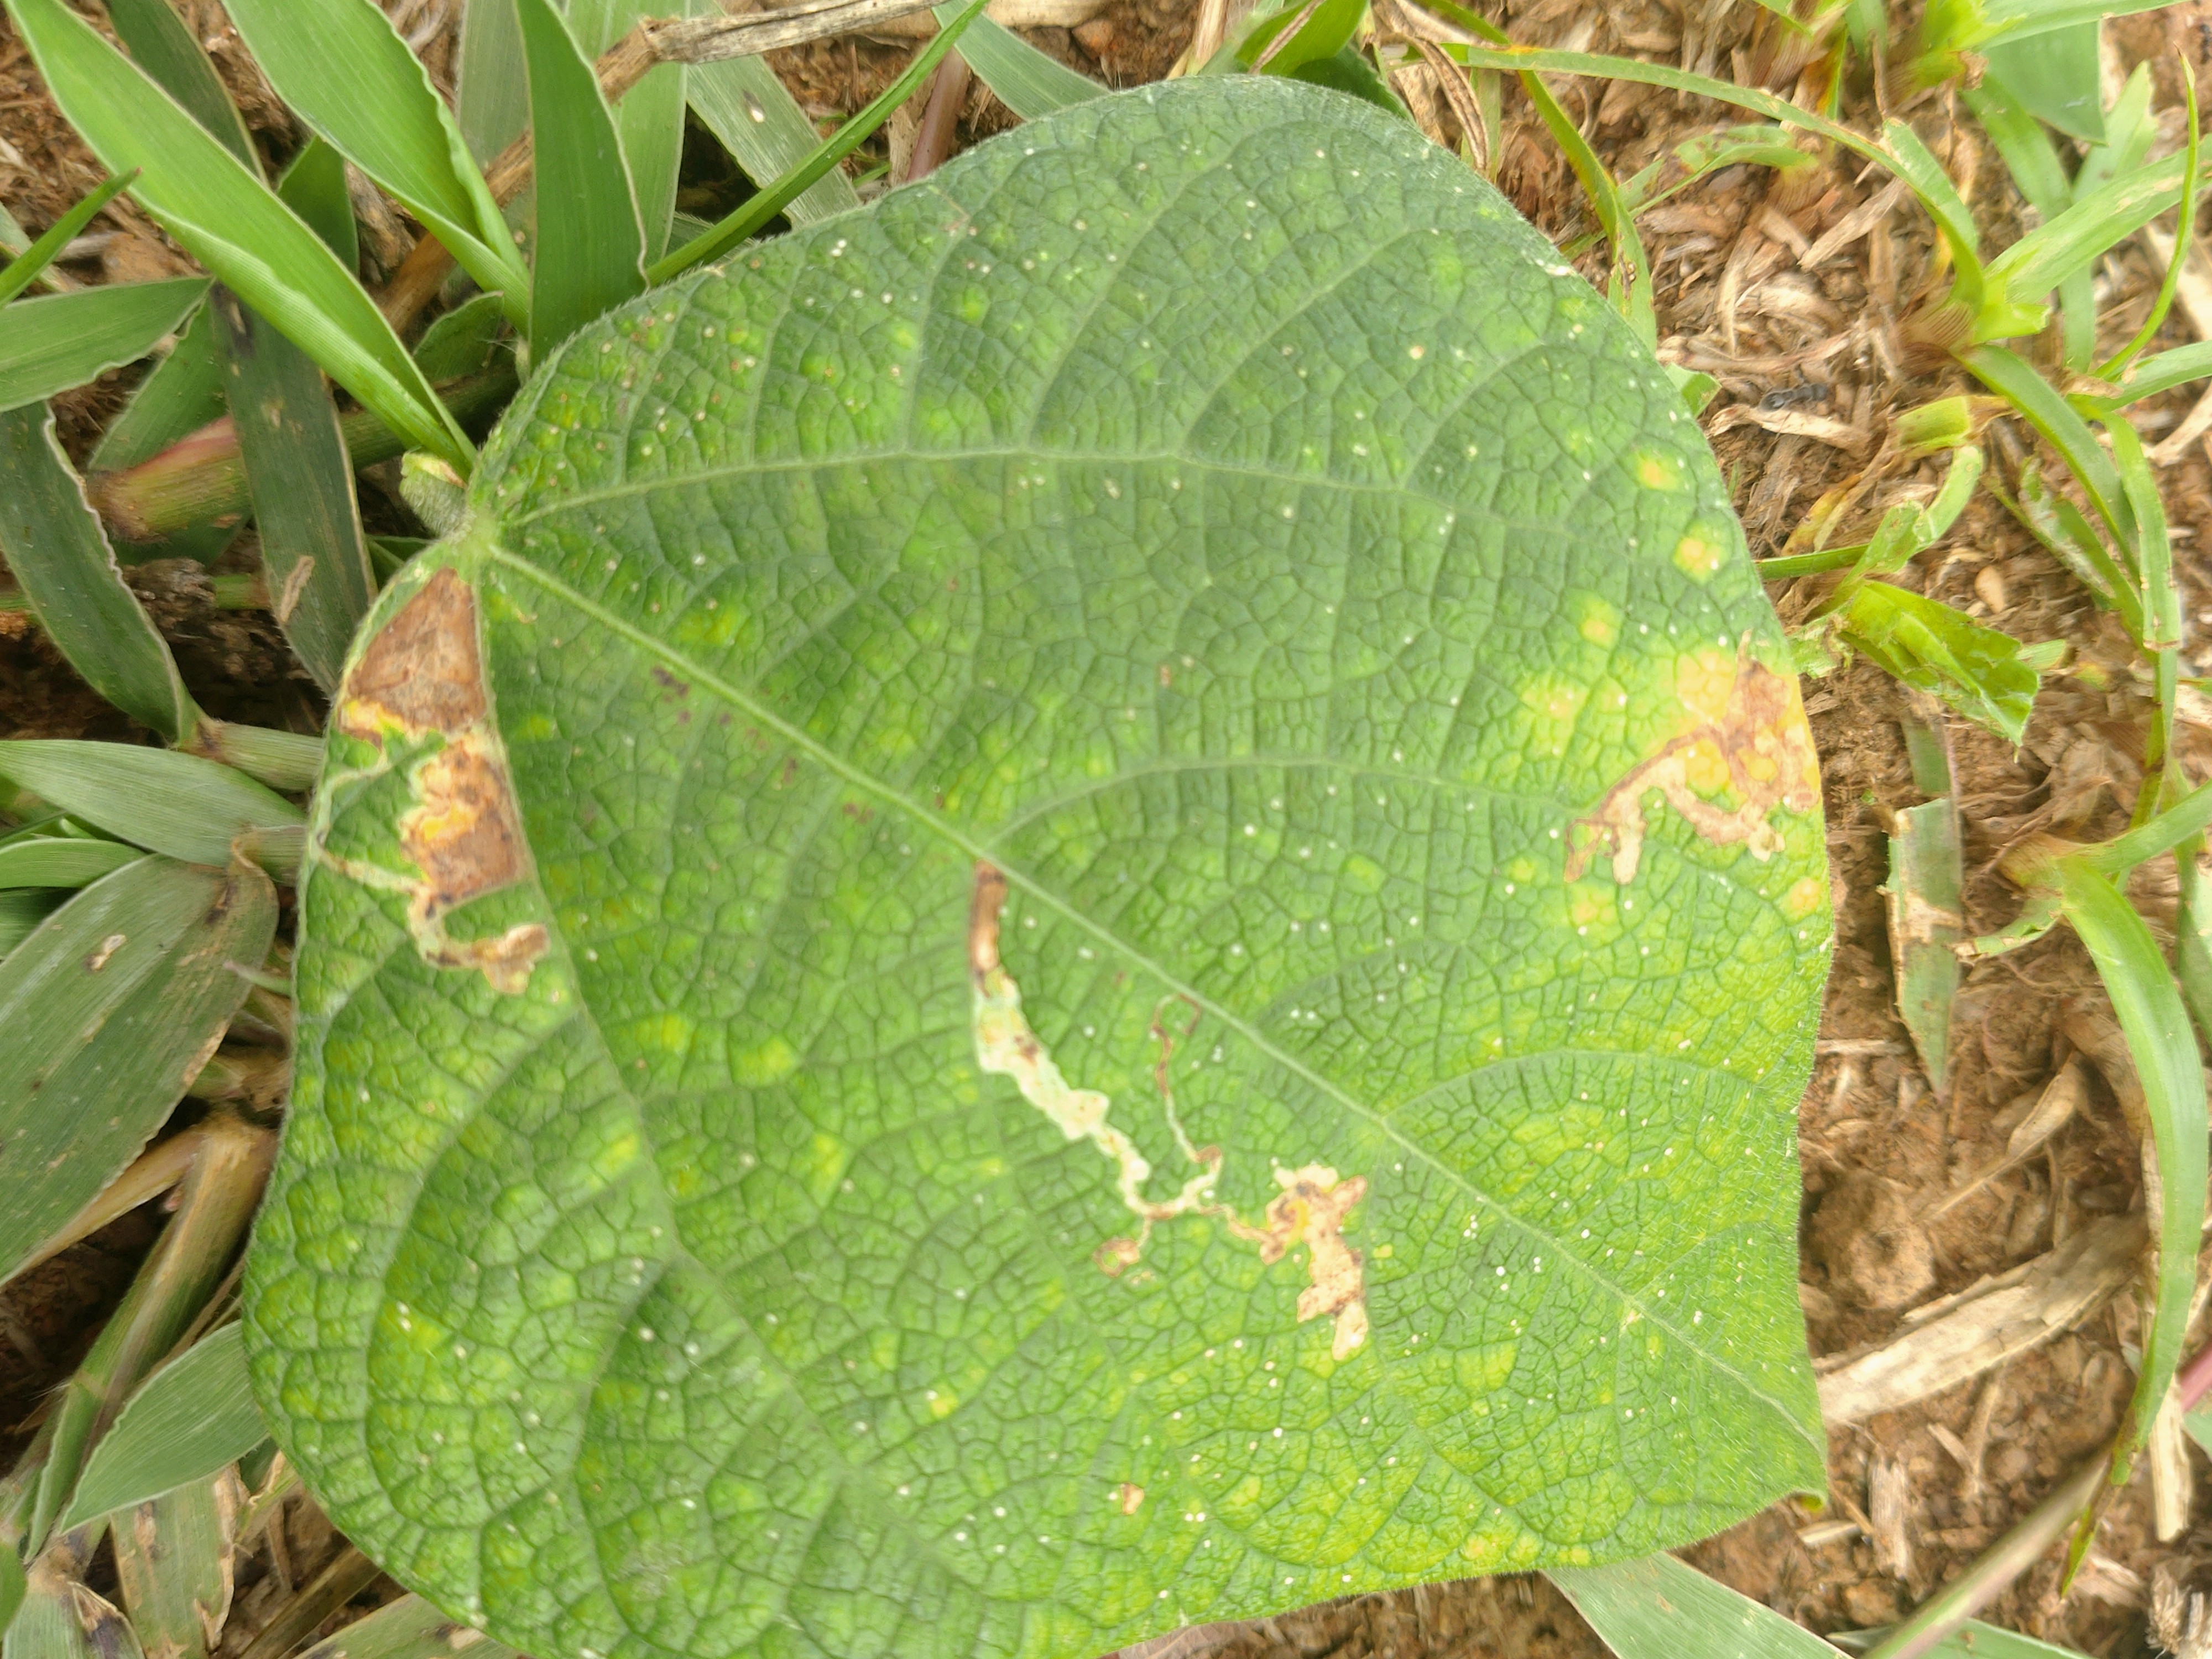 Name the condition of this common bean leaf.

rust
